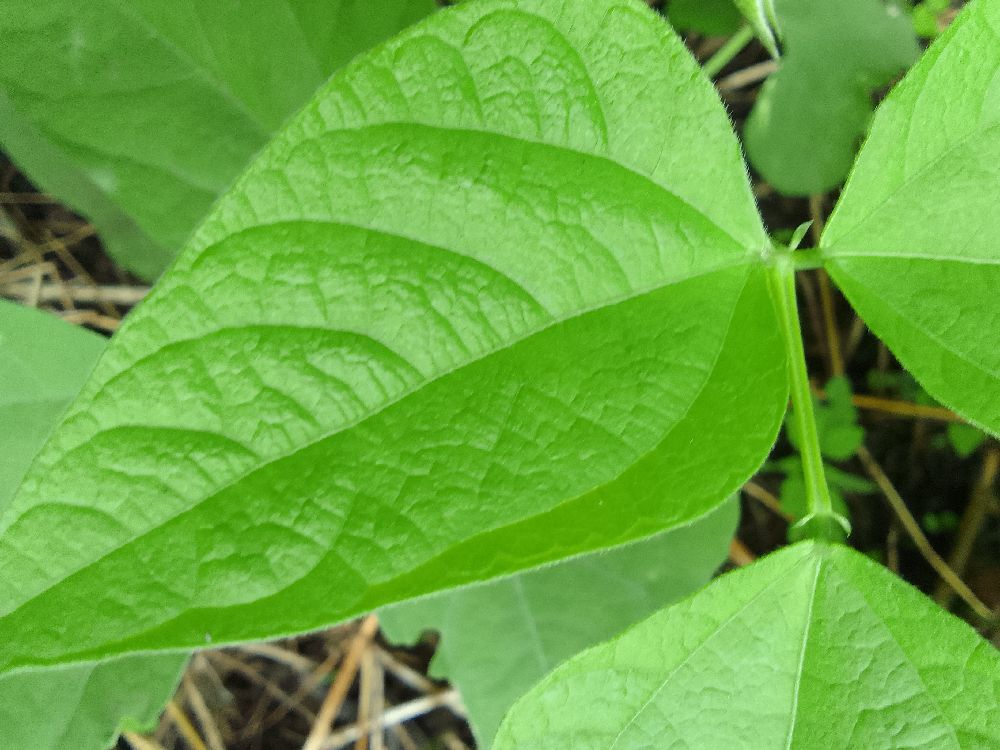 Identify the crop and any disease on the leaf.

common bean, healthy
